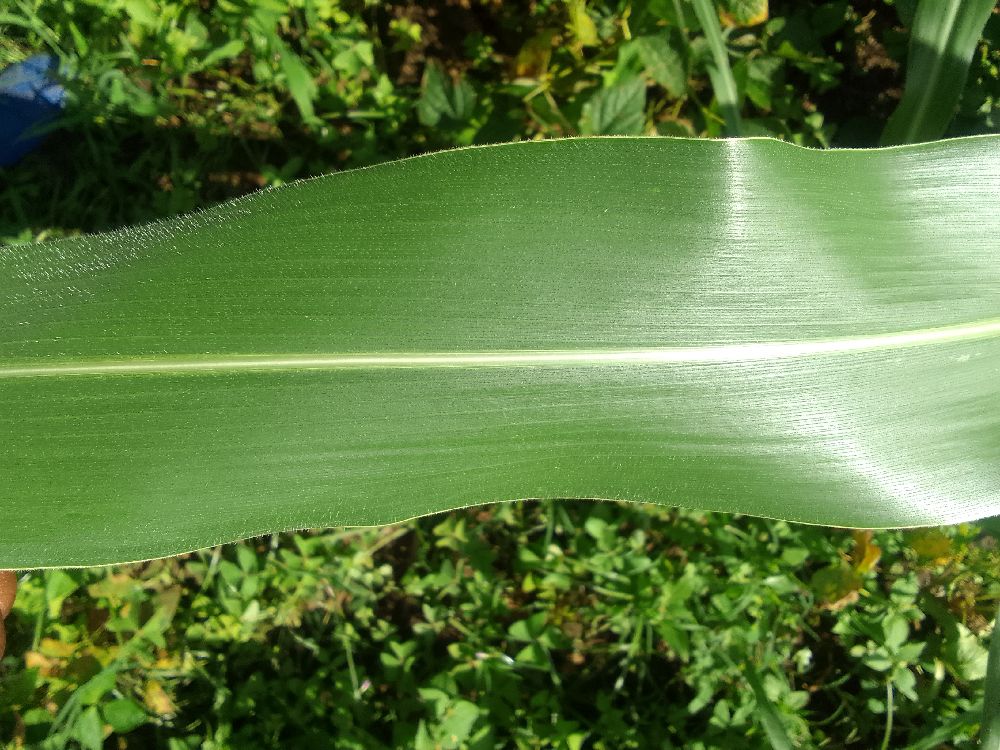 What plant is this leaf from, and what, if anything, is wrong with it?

maize, healthy
